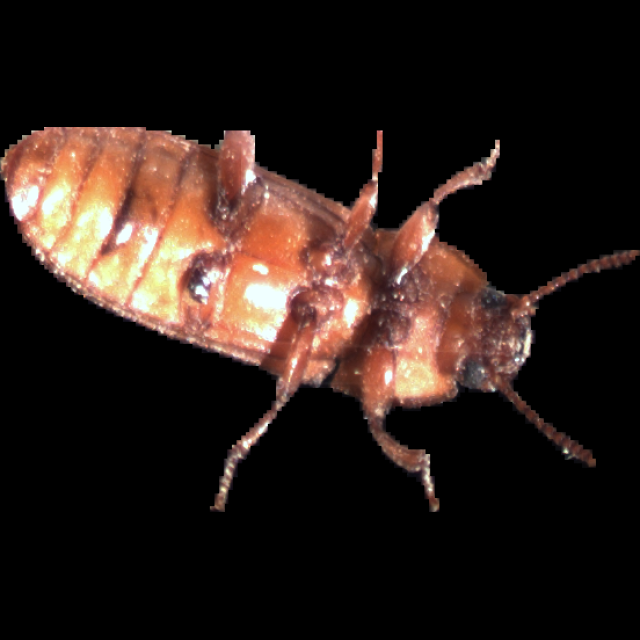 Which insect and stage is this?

mealworm beetle
